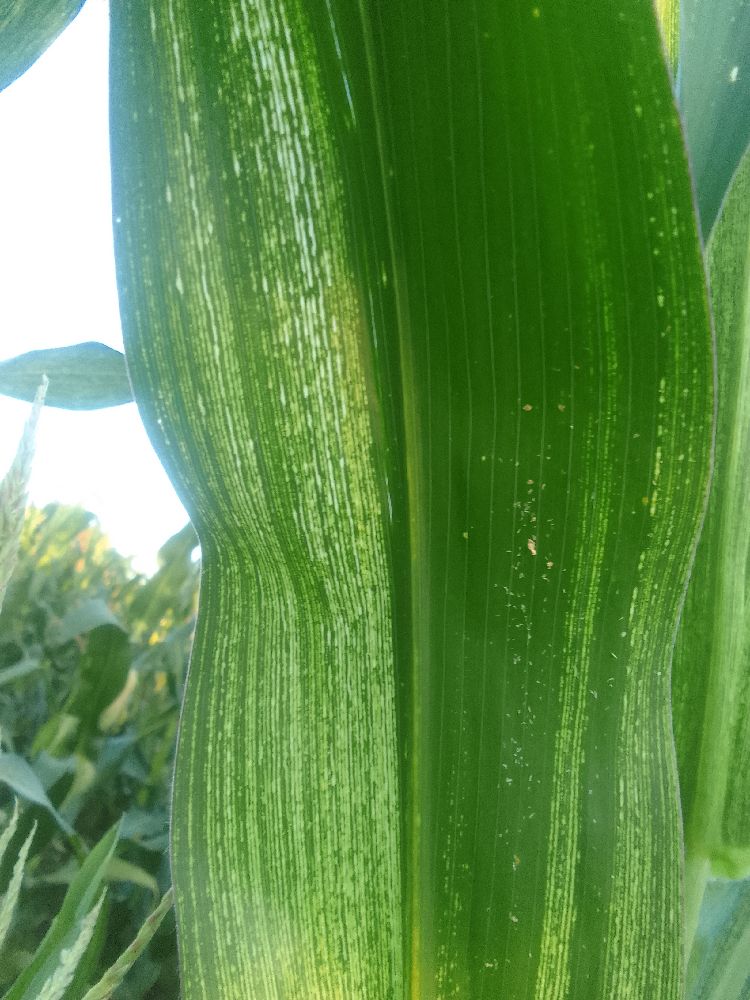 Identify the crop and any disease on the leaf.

maize, maize streak virus
